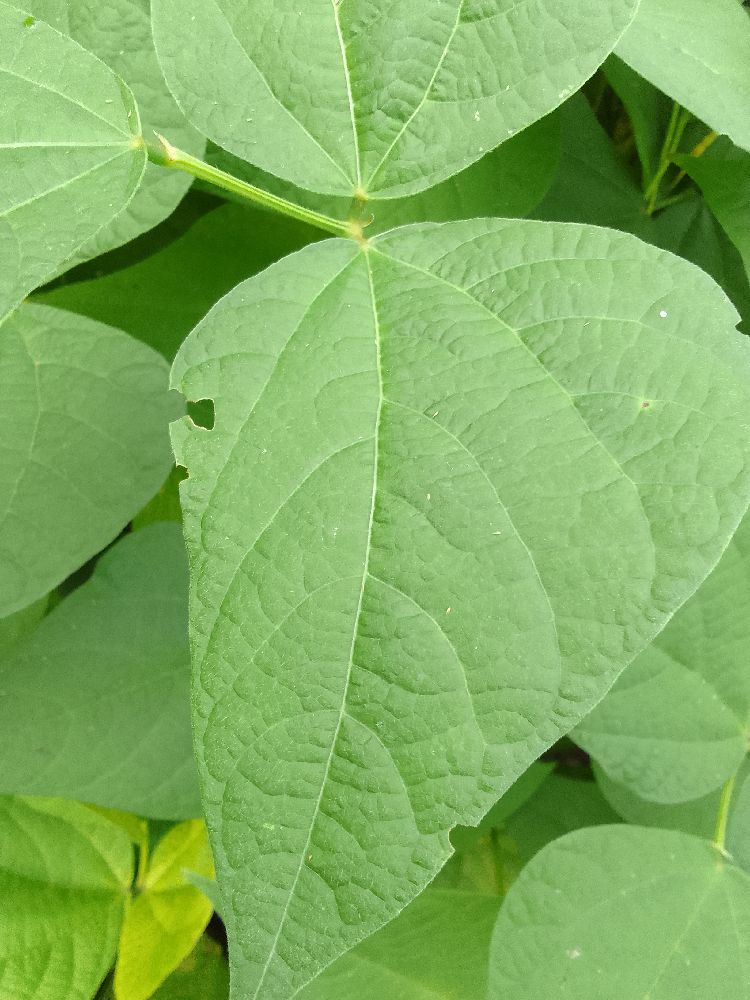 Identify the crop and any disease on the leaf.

common bean, healthy
